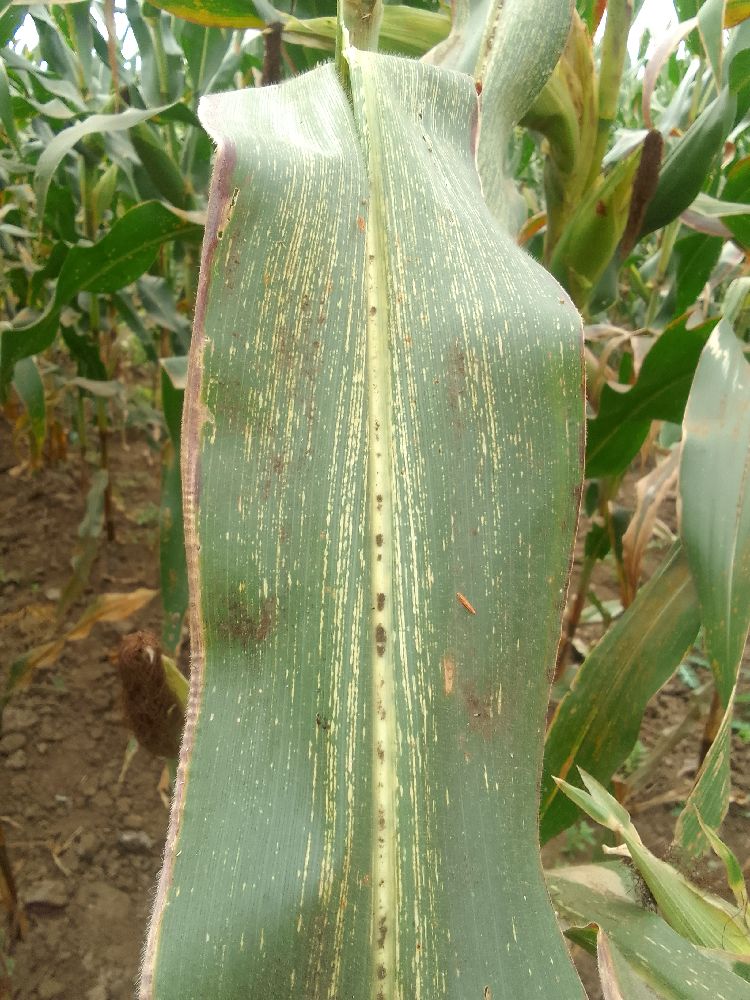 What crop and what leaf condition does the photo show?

maize, maize streak virus
